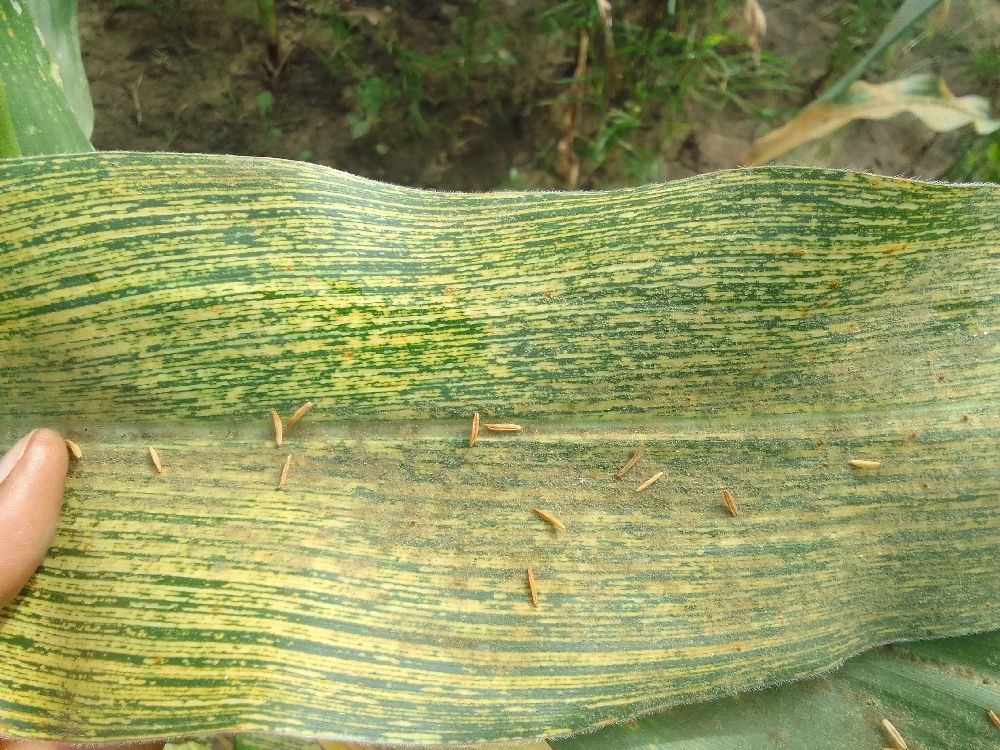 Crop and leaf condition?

maize, maize streak virus
